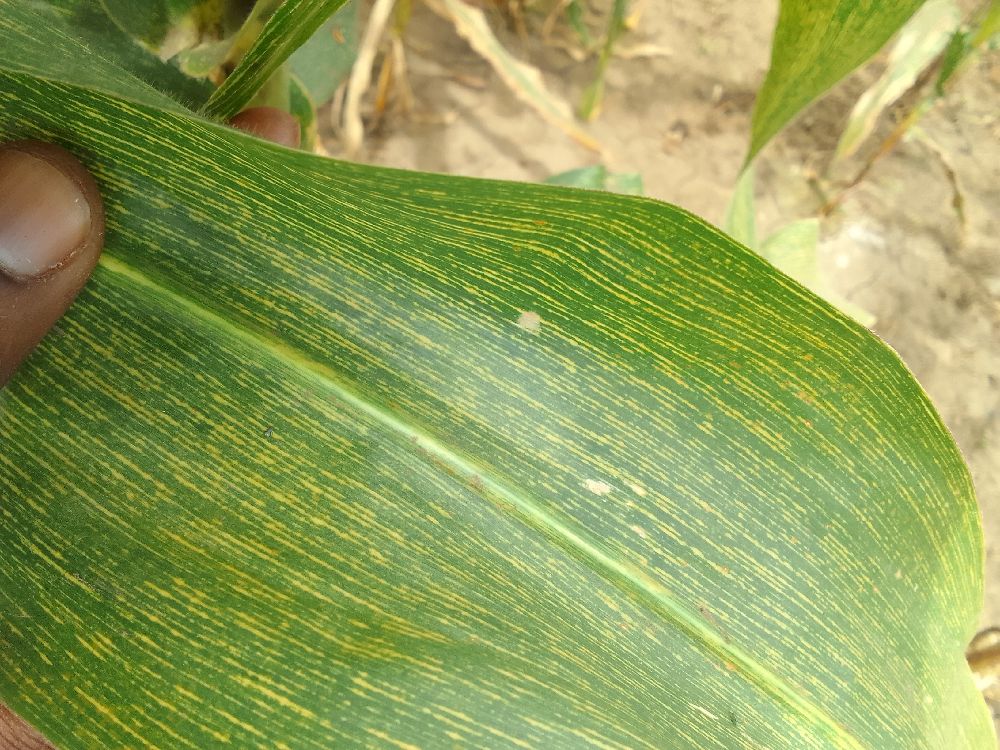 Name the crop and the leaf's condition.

maize, maize streak virus
